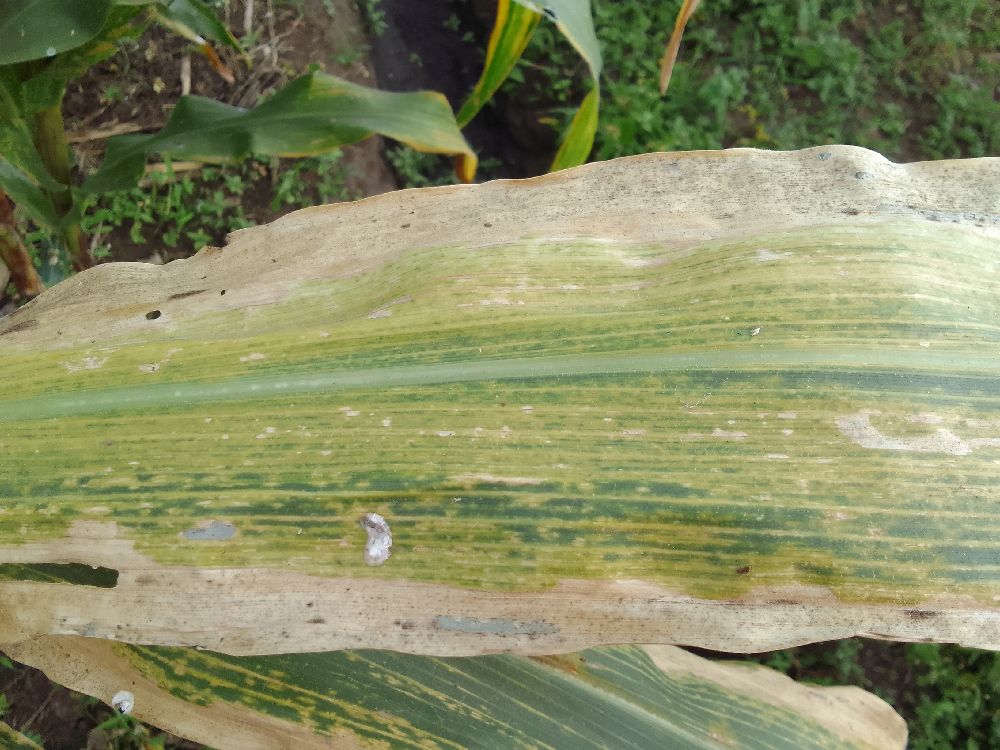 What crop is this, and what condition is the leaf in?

maize, maize lethal necrosis
